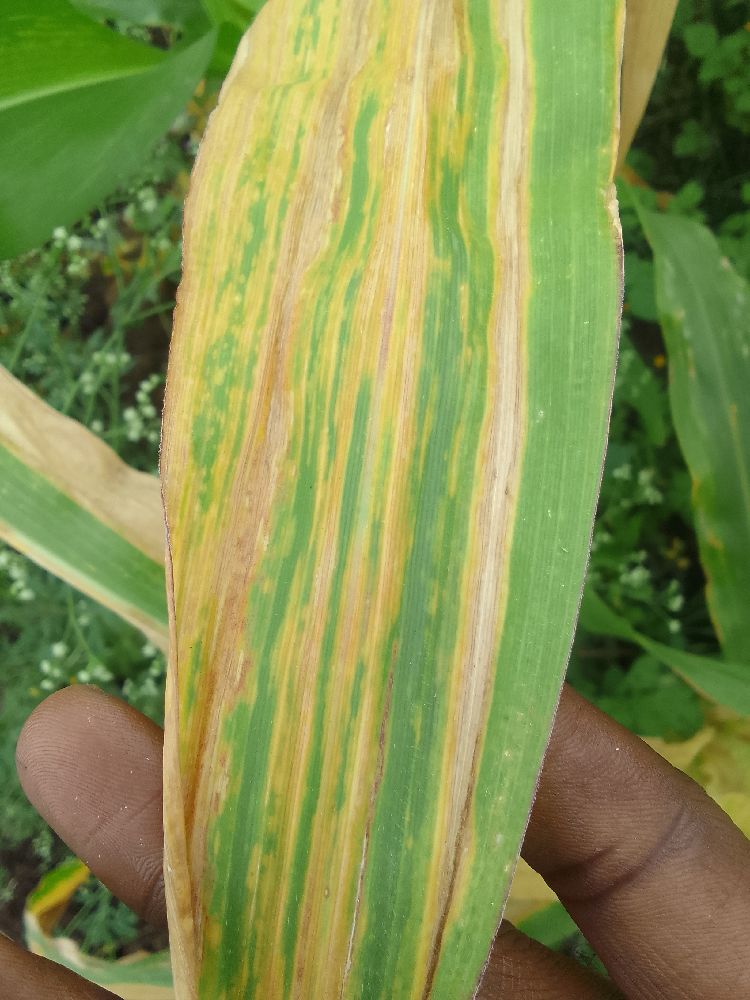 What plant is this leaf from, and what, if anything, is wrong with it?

maize, maize lethal necrosis
